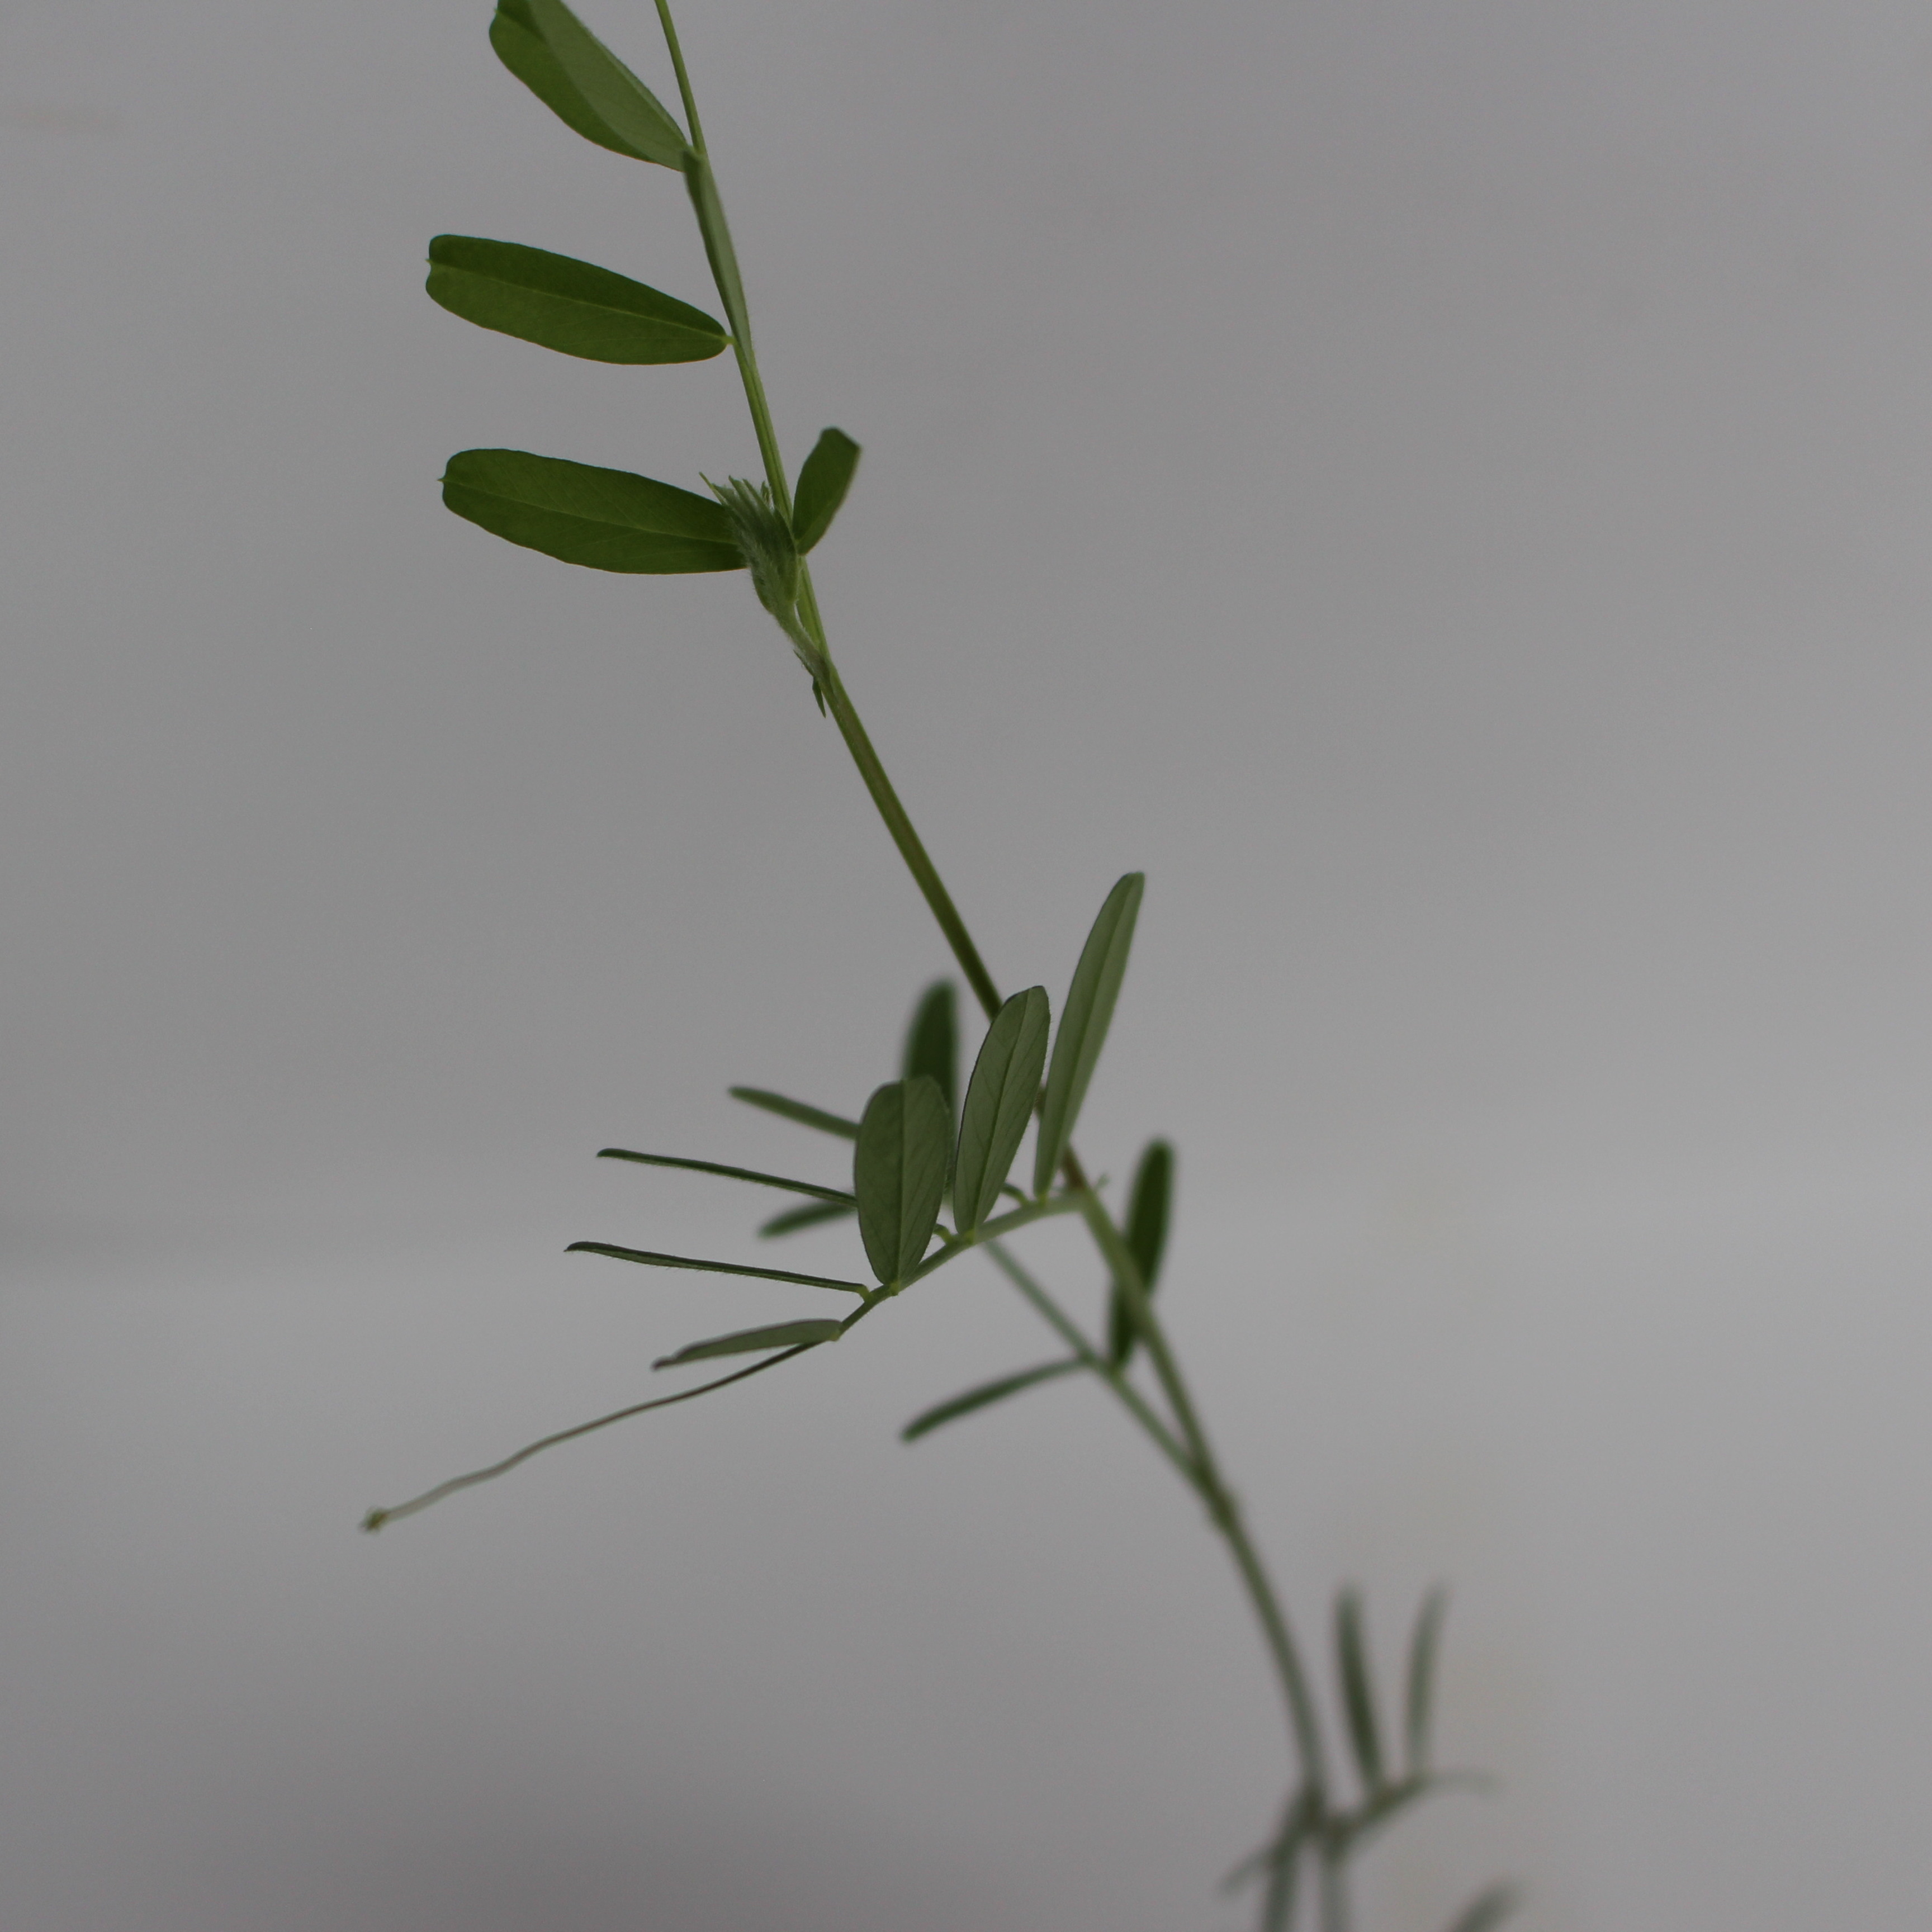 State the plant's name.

Vicia sativa
